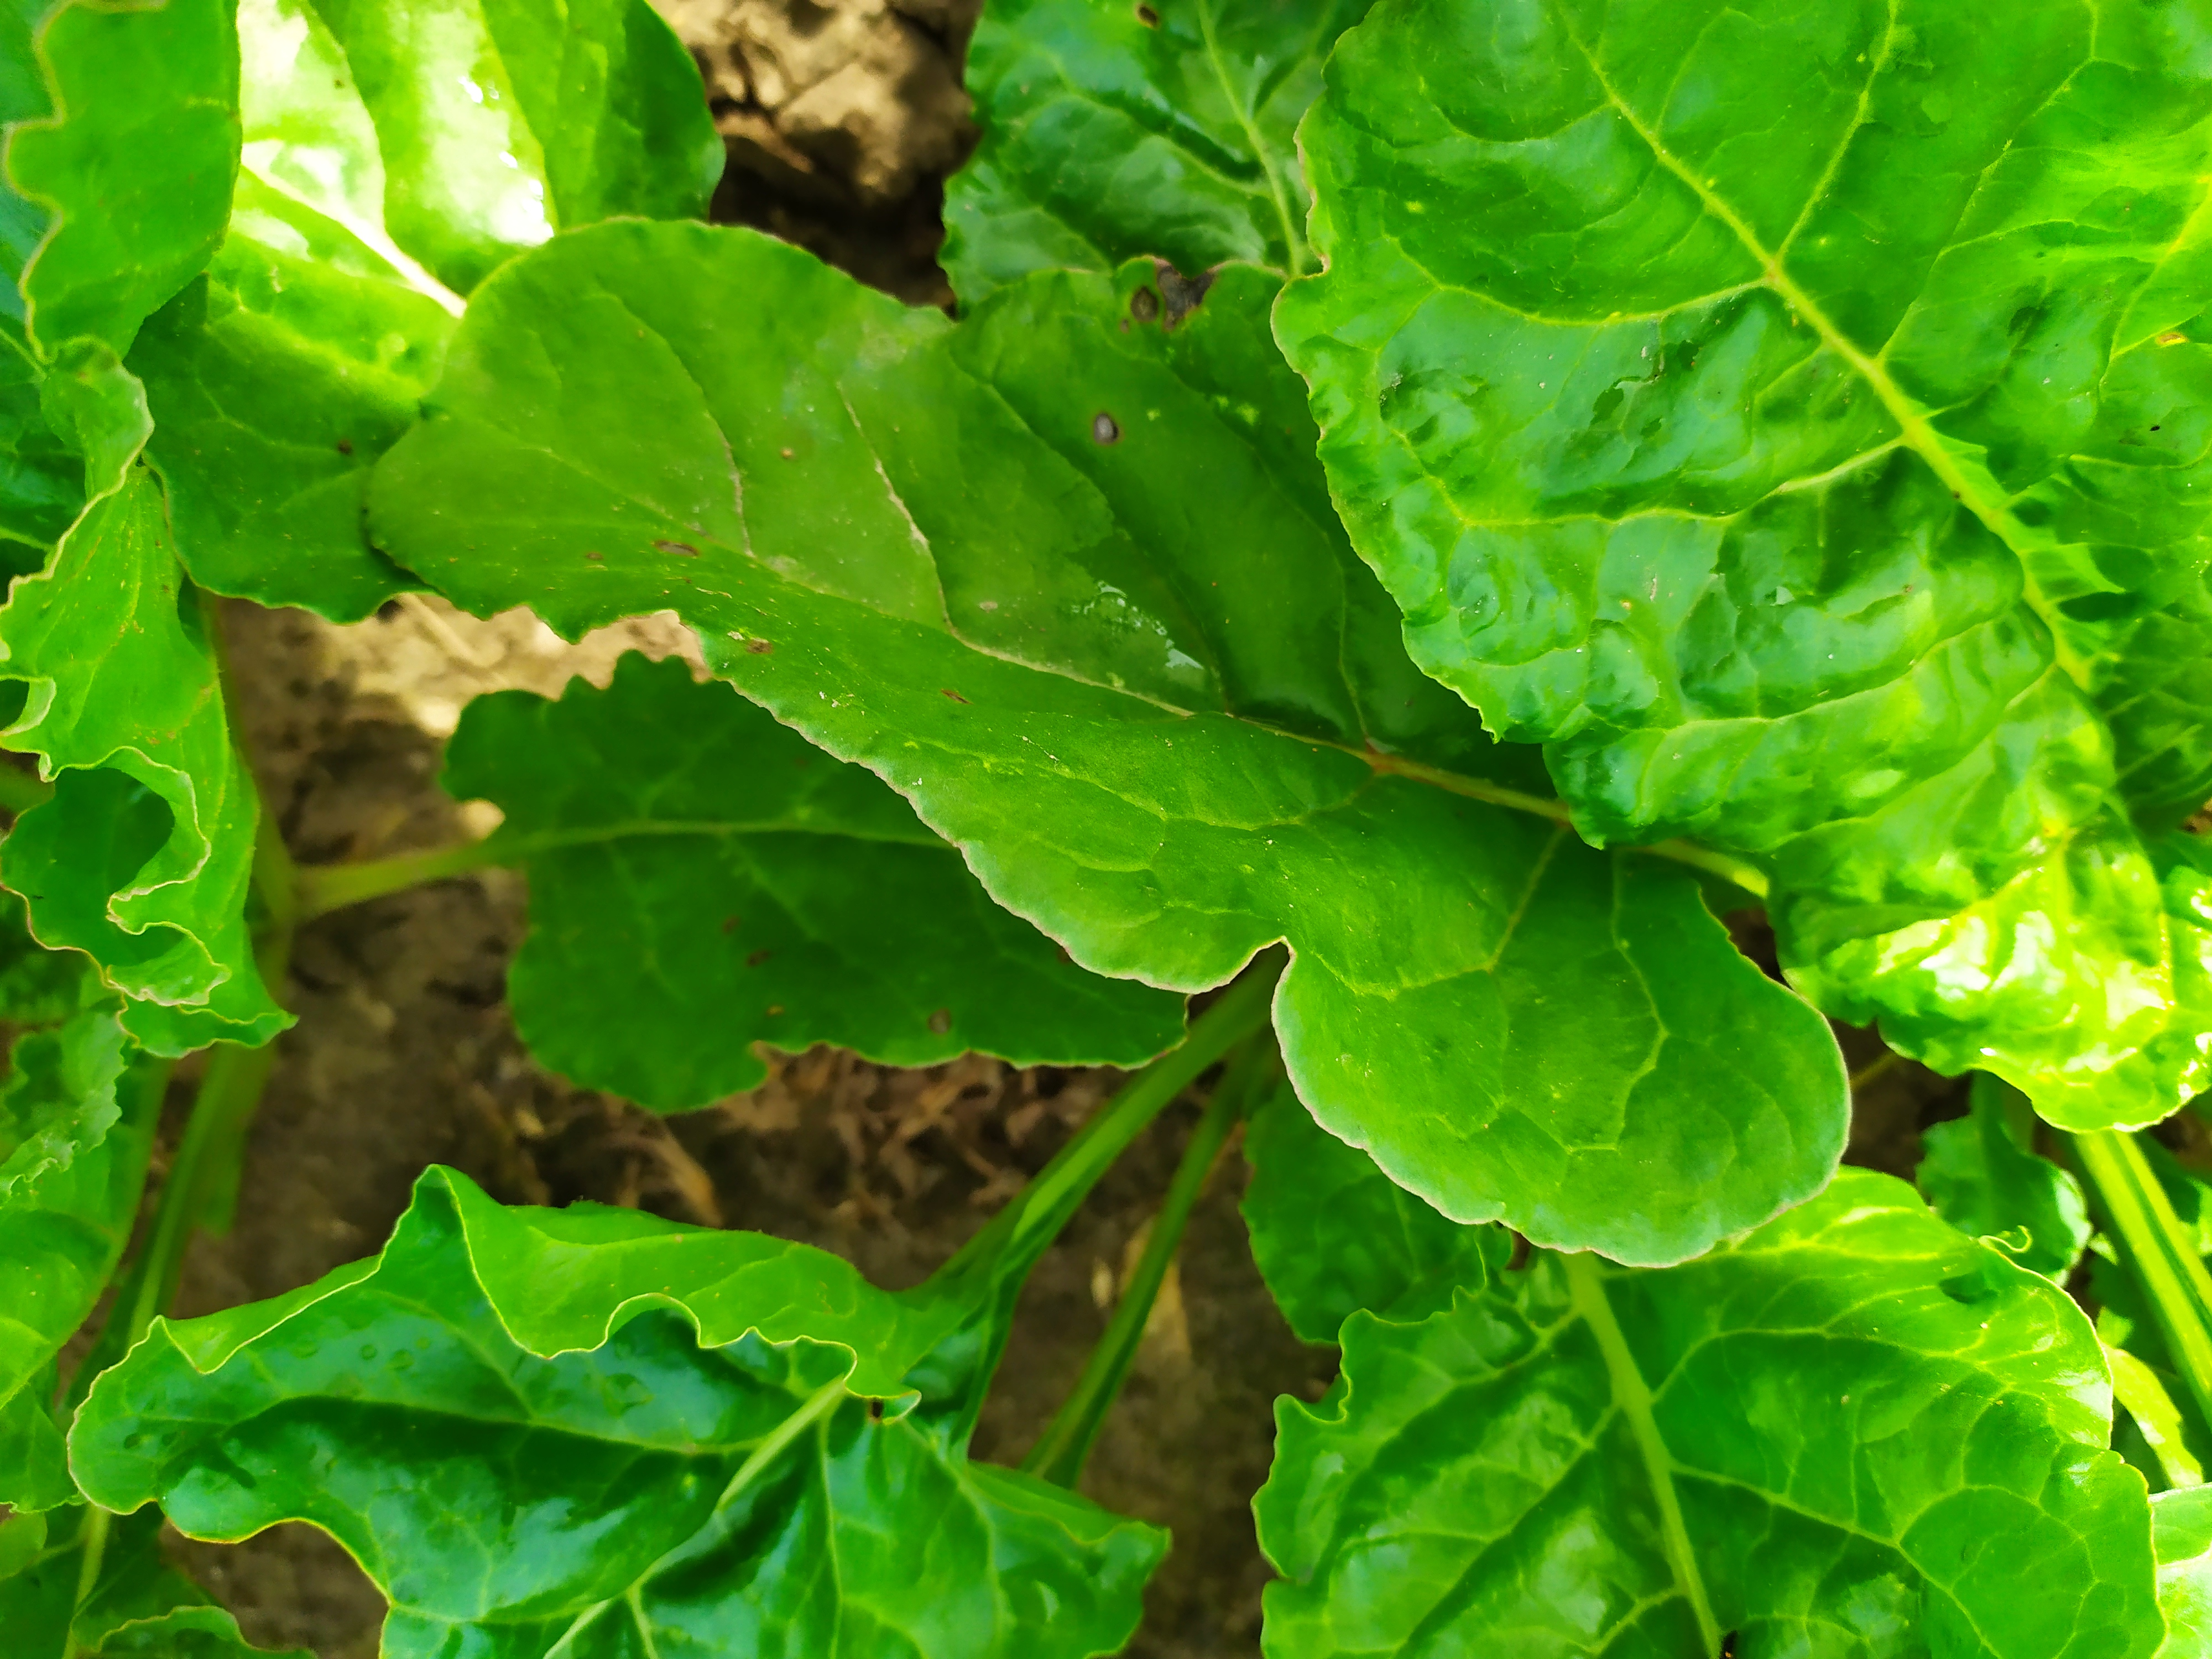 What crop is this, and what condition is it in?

beet, cercospora
